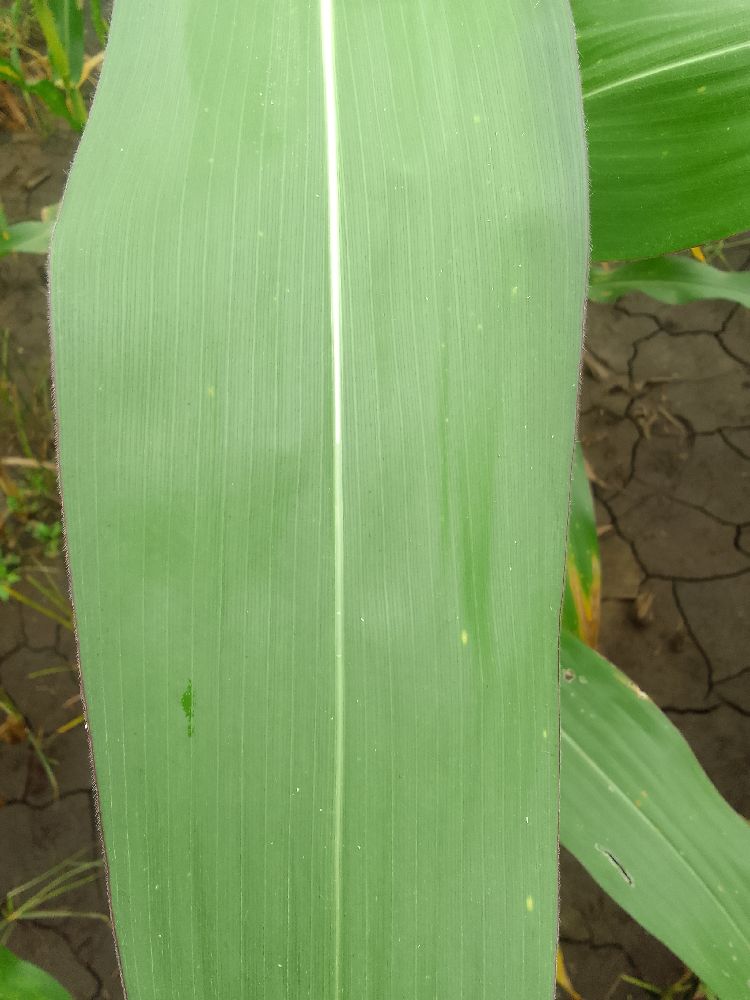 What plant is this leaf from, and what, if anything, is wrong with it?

maize, healthy
